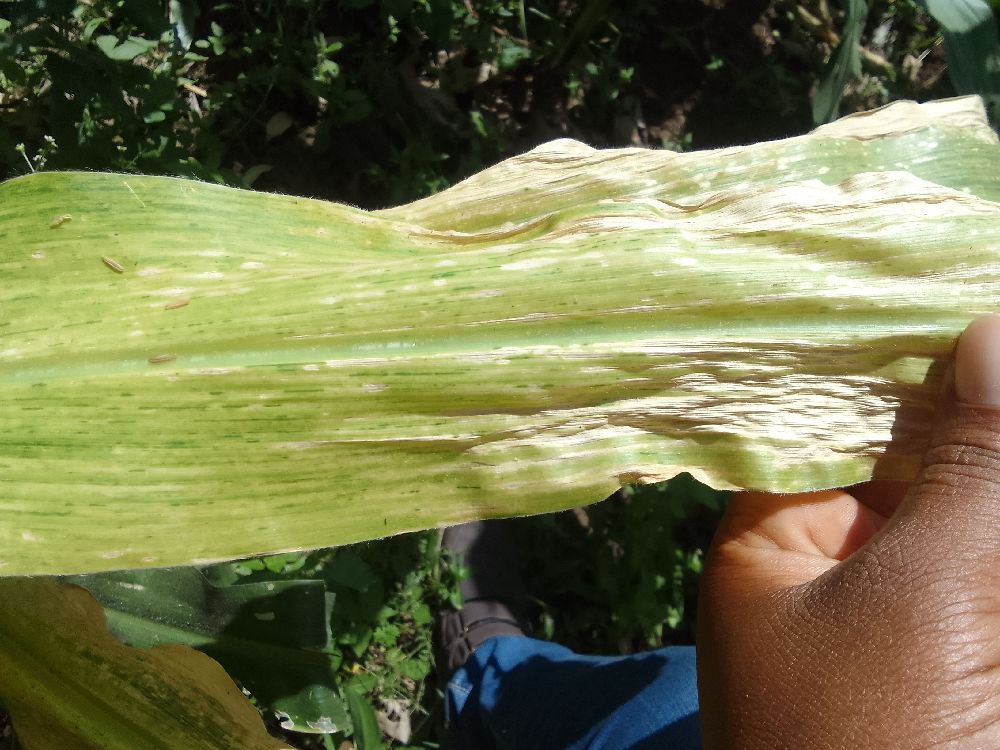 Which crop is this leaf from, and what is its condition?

maize, maize lethal necrosis
